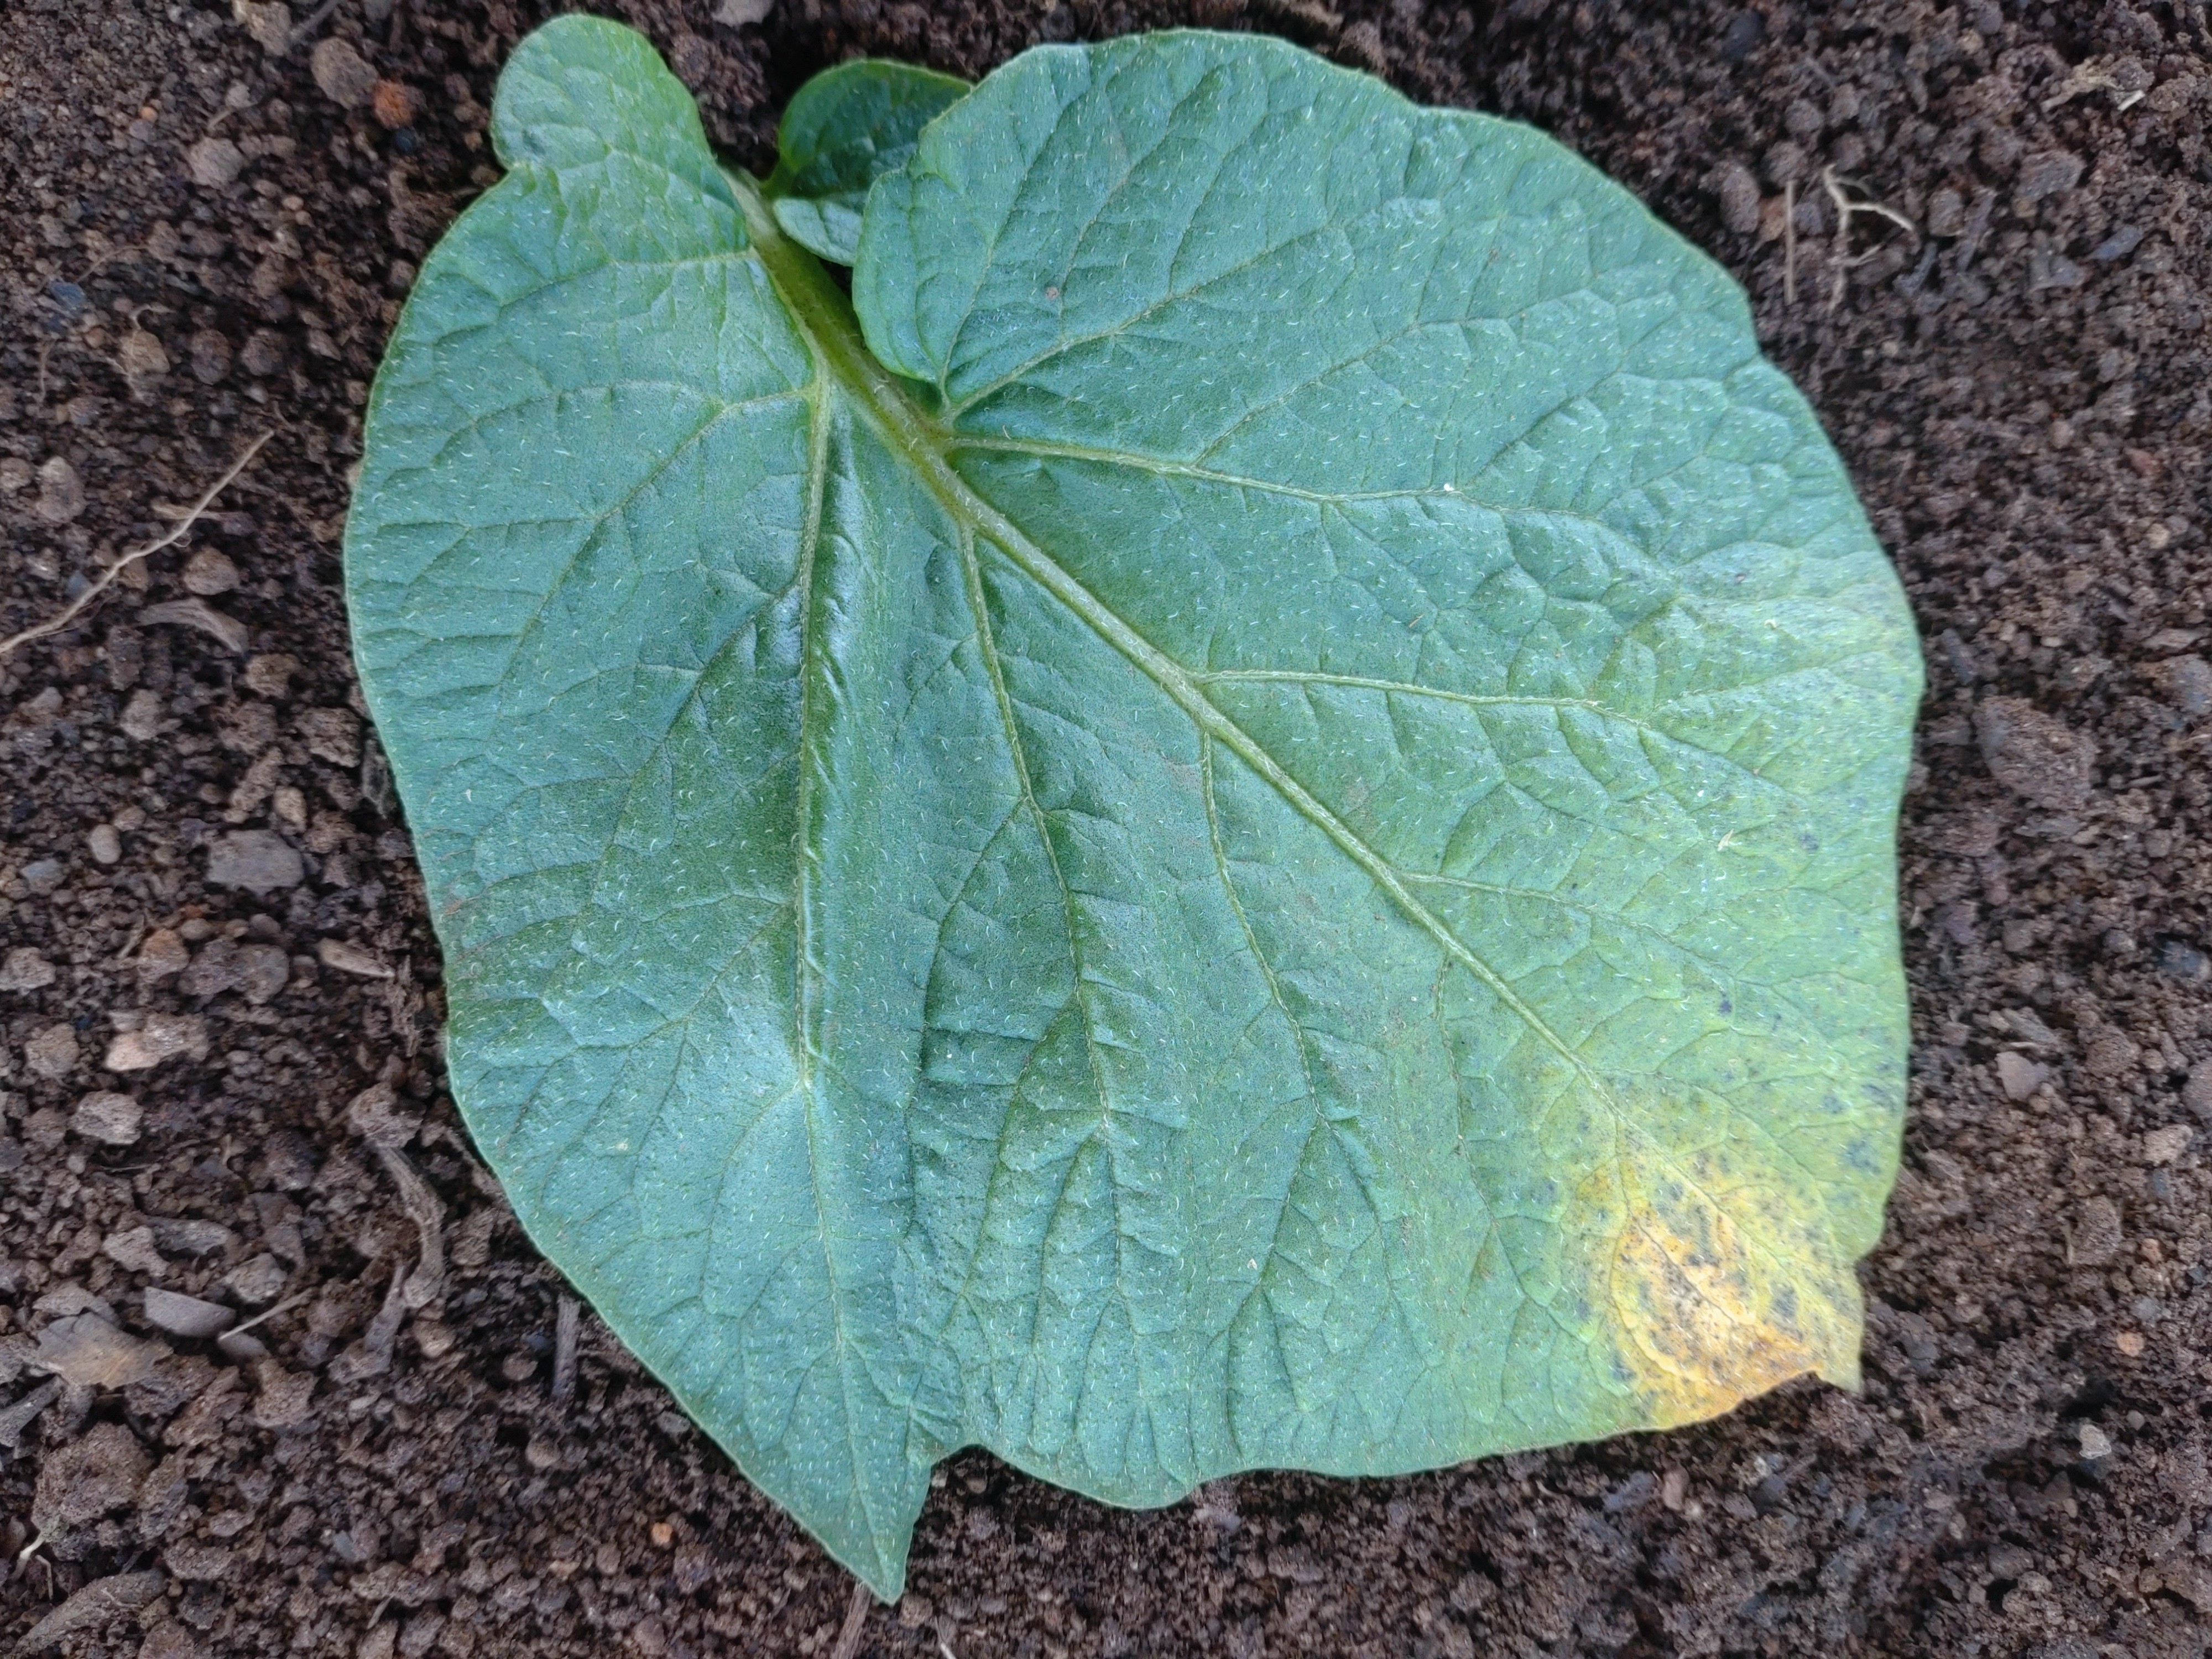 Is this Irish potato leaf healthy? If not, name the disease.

late blight
